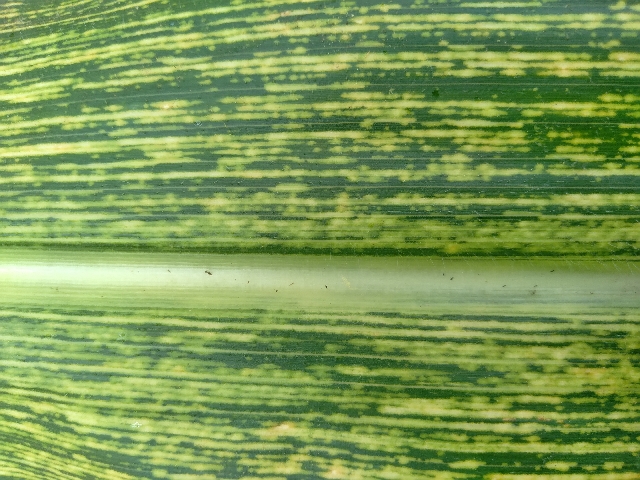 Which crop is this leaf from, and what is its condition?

maize, maize streak virus
